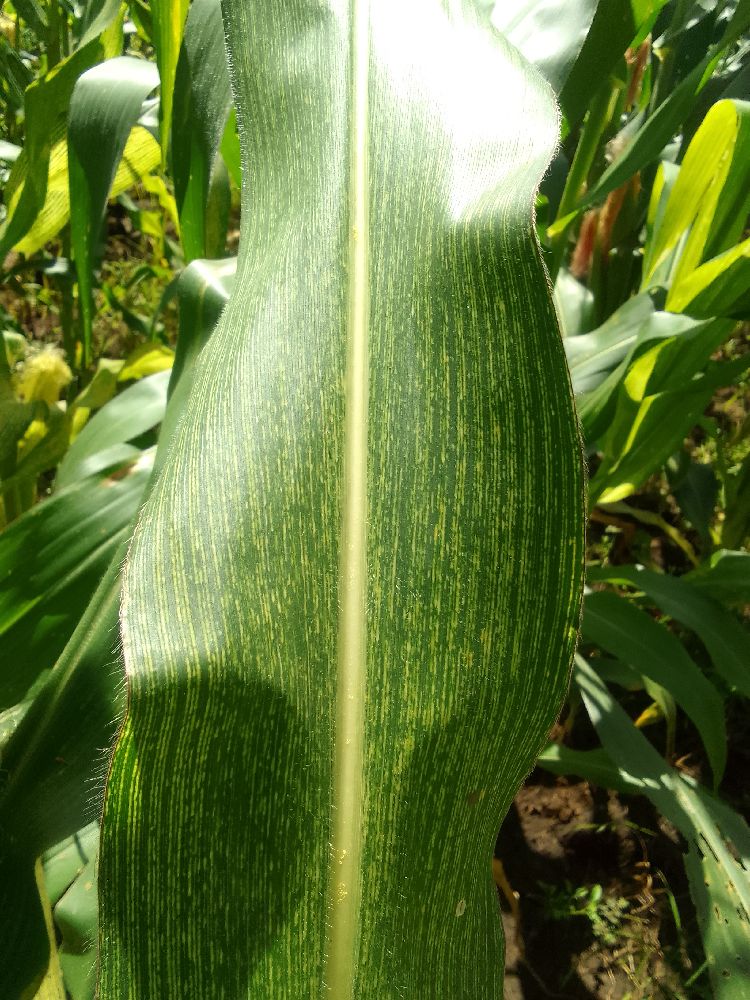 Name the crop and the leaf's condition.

maize, maize streak virus
